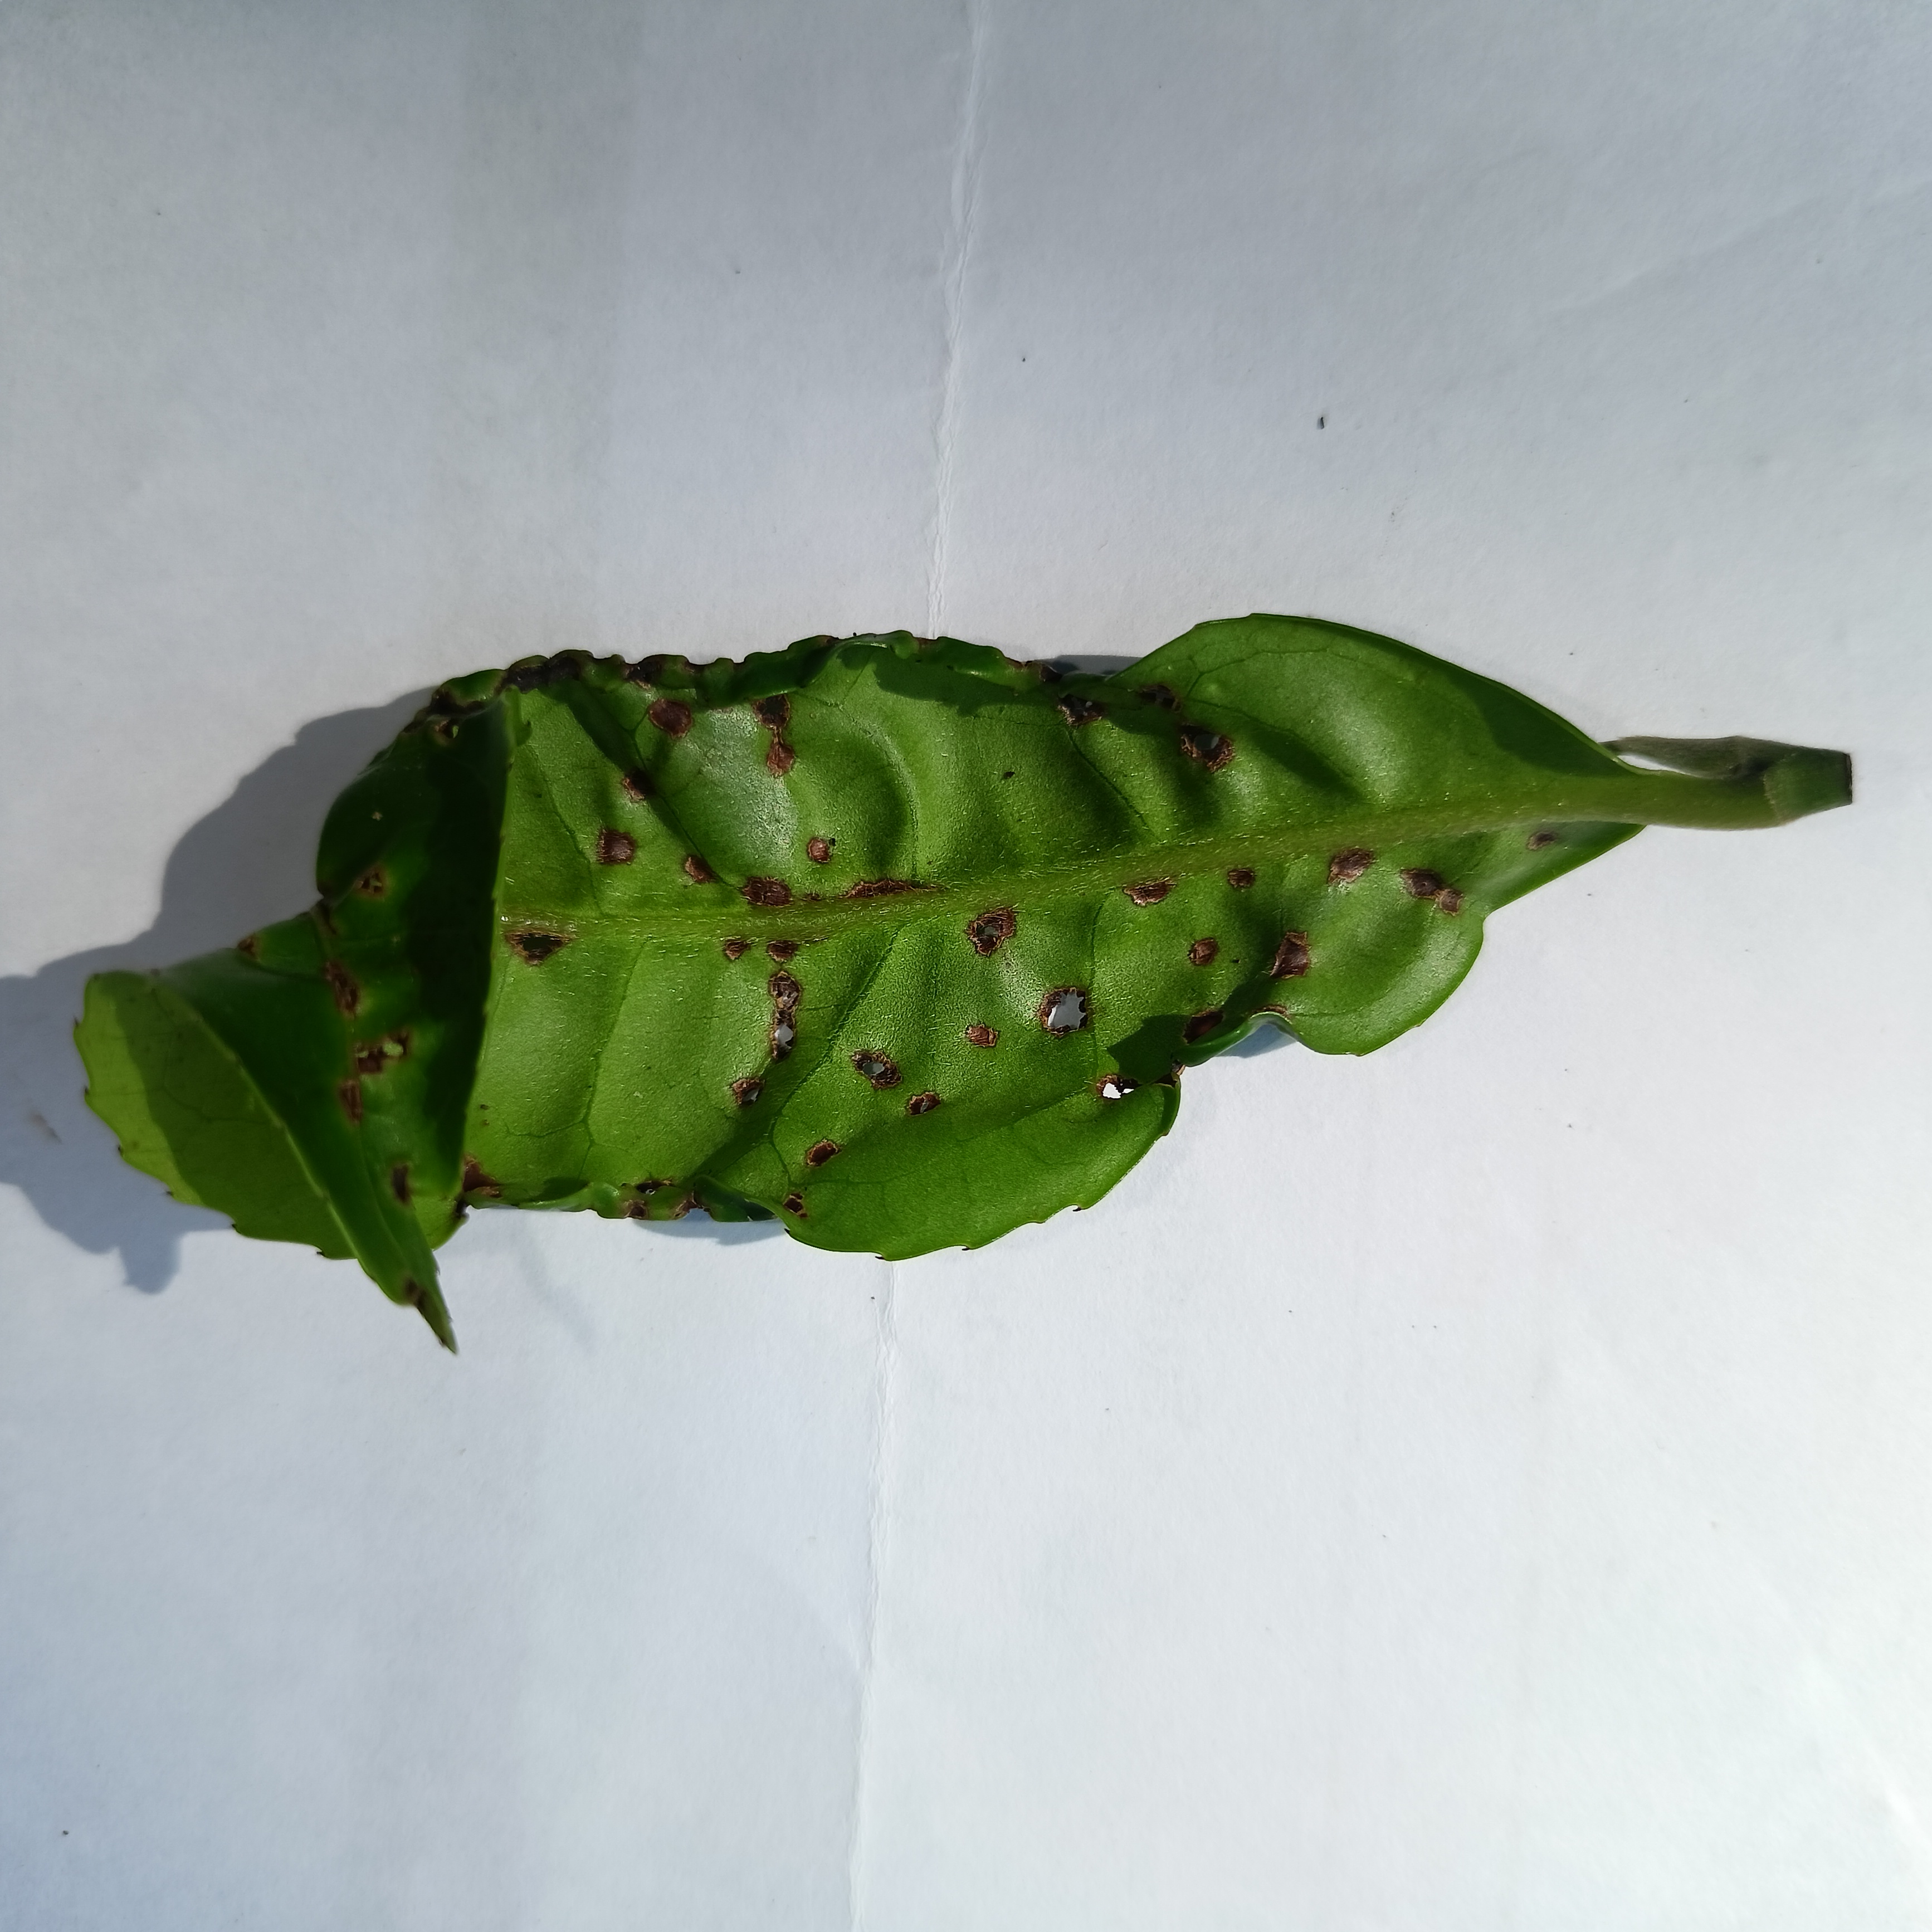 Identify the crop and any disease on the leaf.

tea, helopeltis
